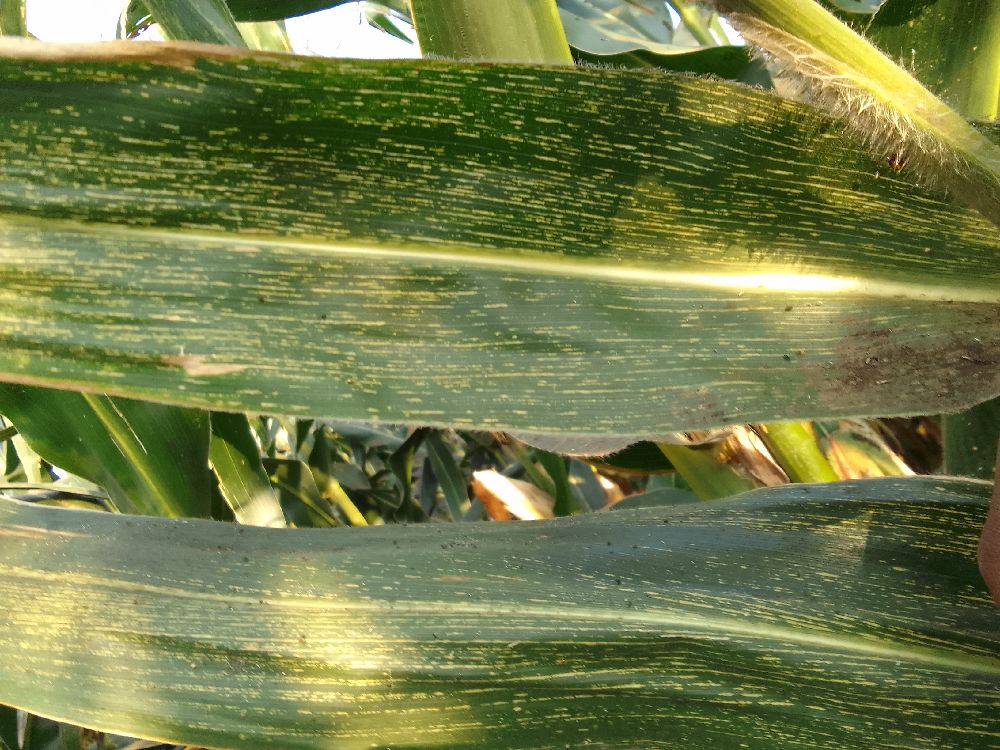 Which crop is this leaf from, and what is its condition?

maize, maize streak virus
